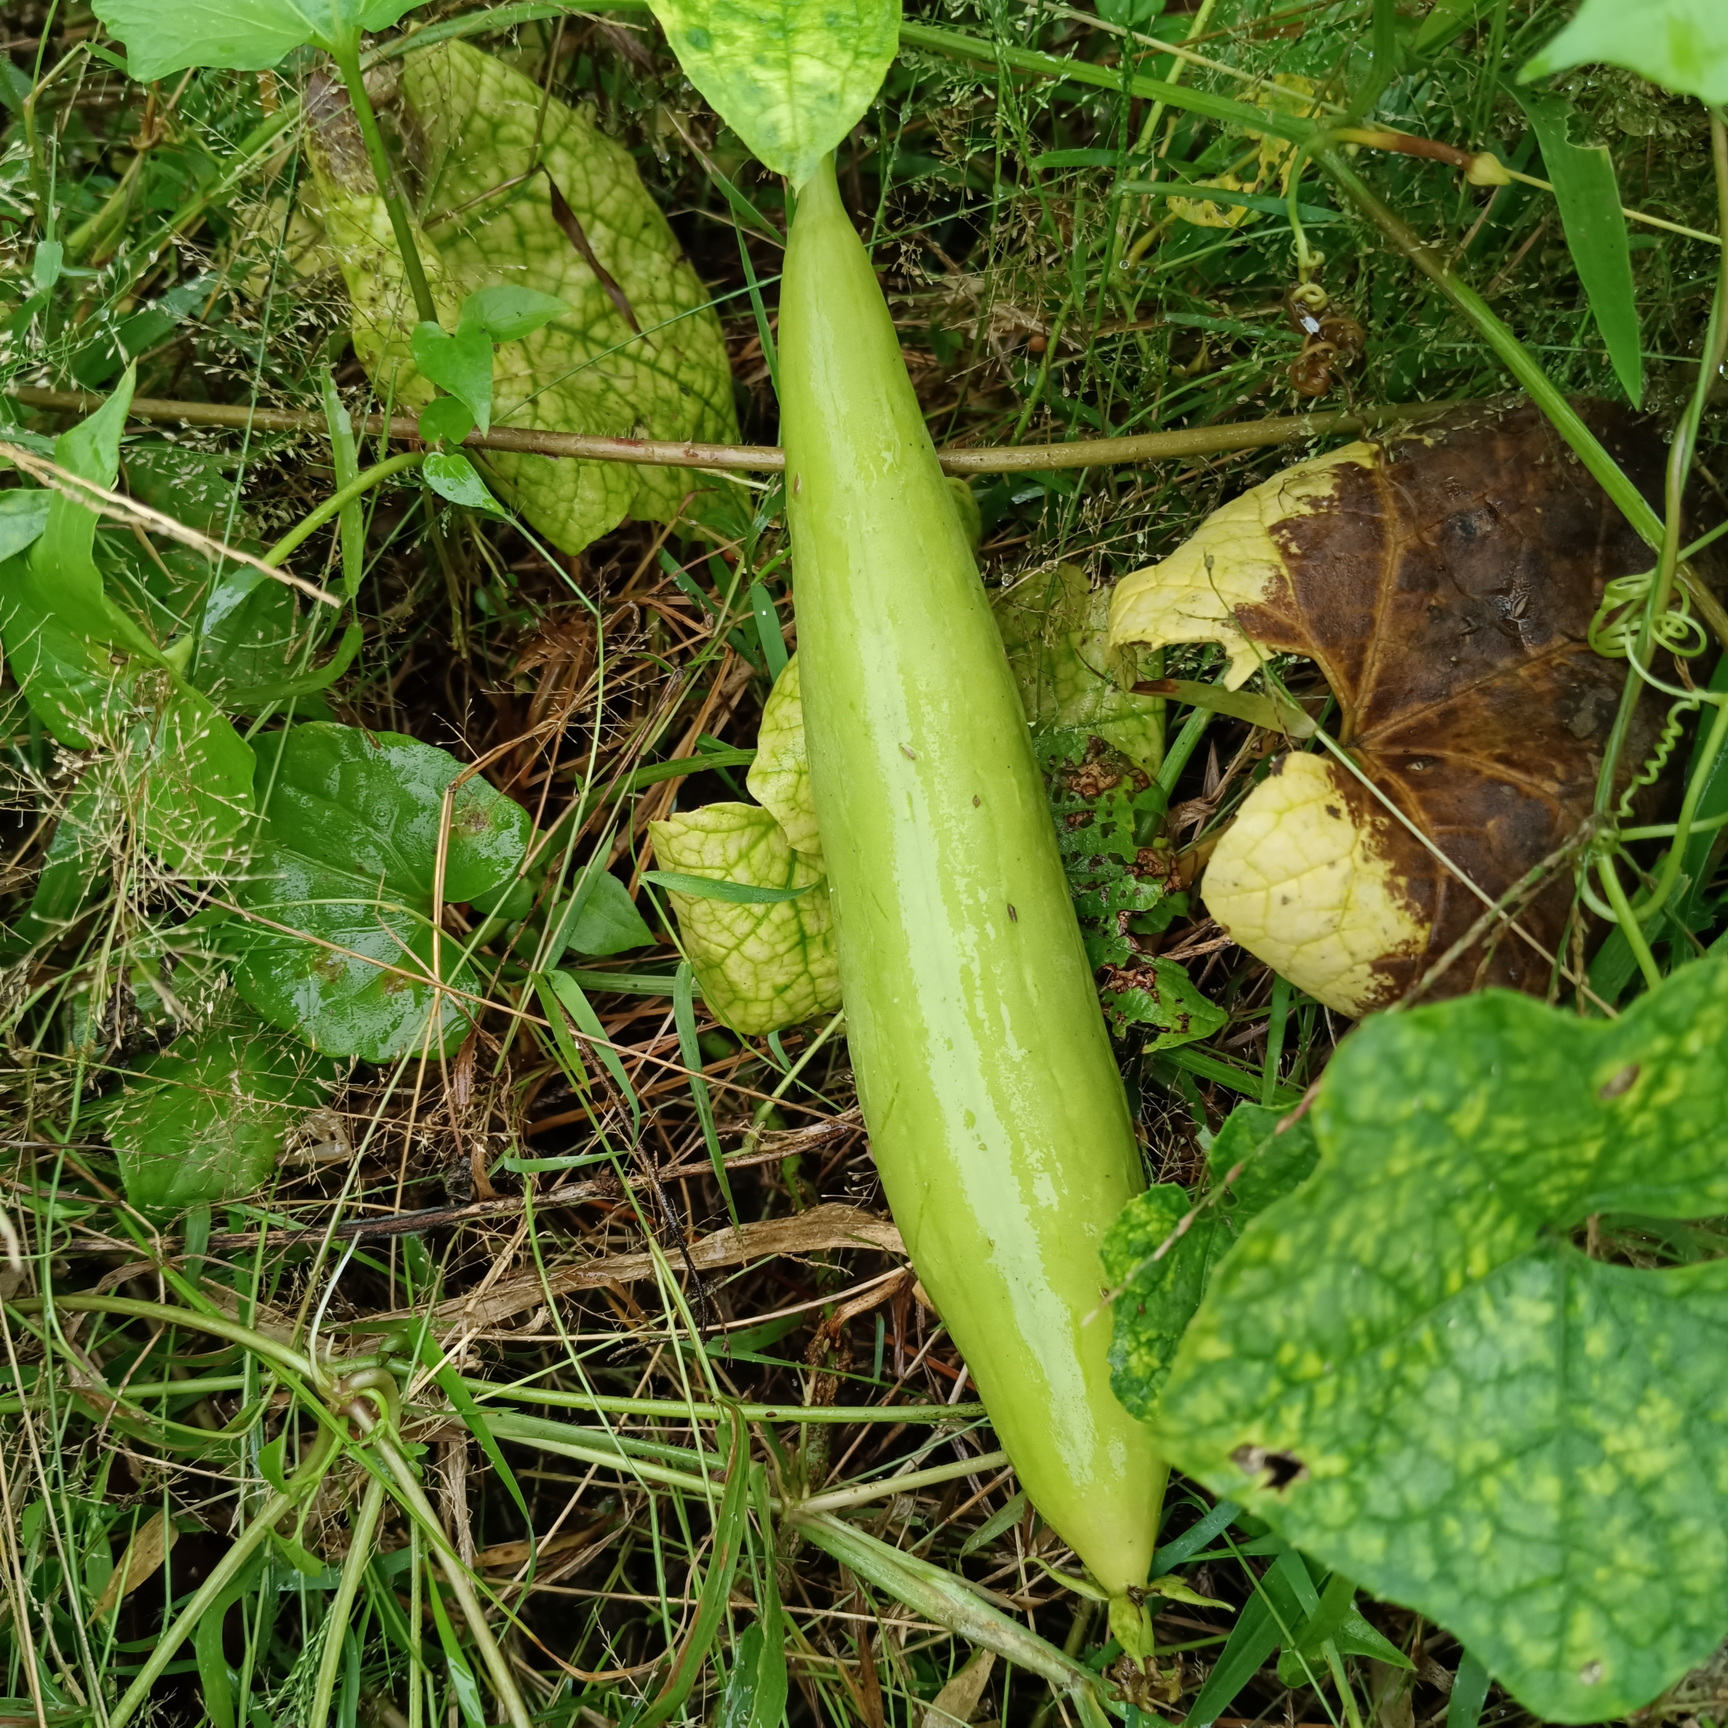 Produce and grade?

luffa, fresh
